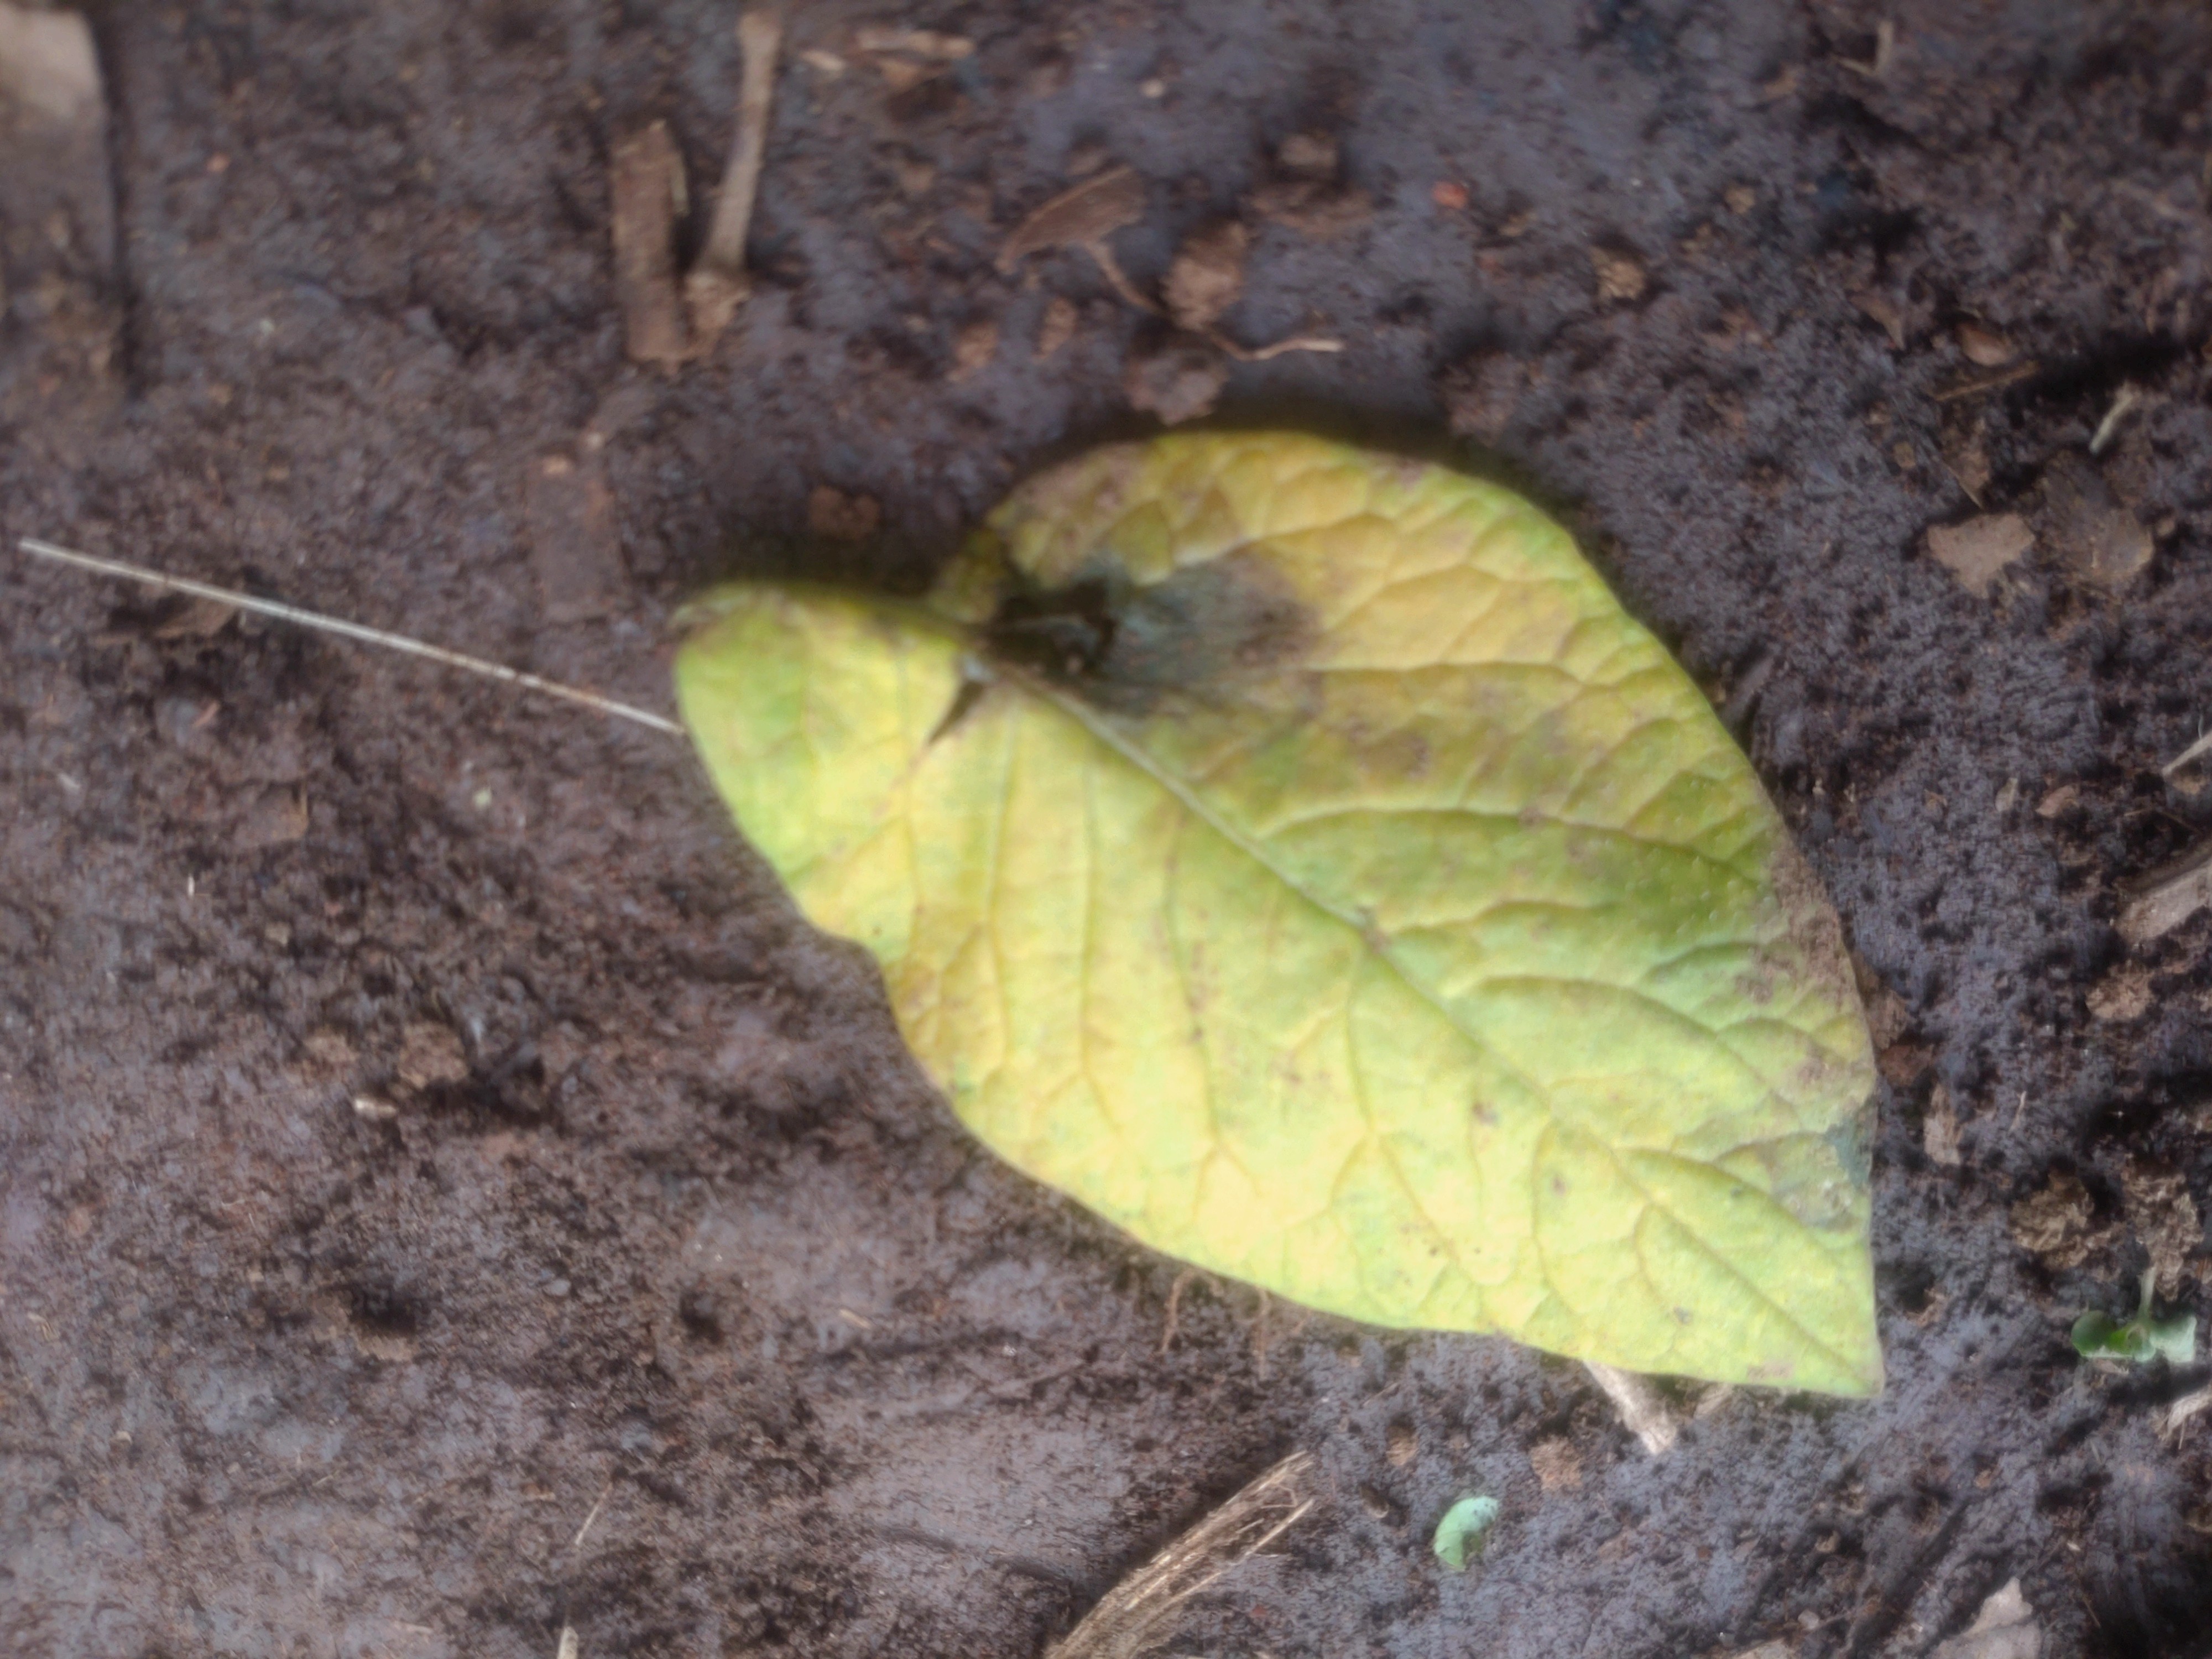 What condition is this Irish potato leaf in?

late blight
